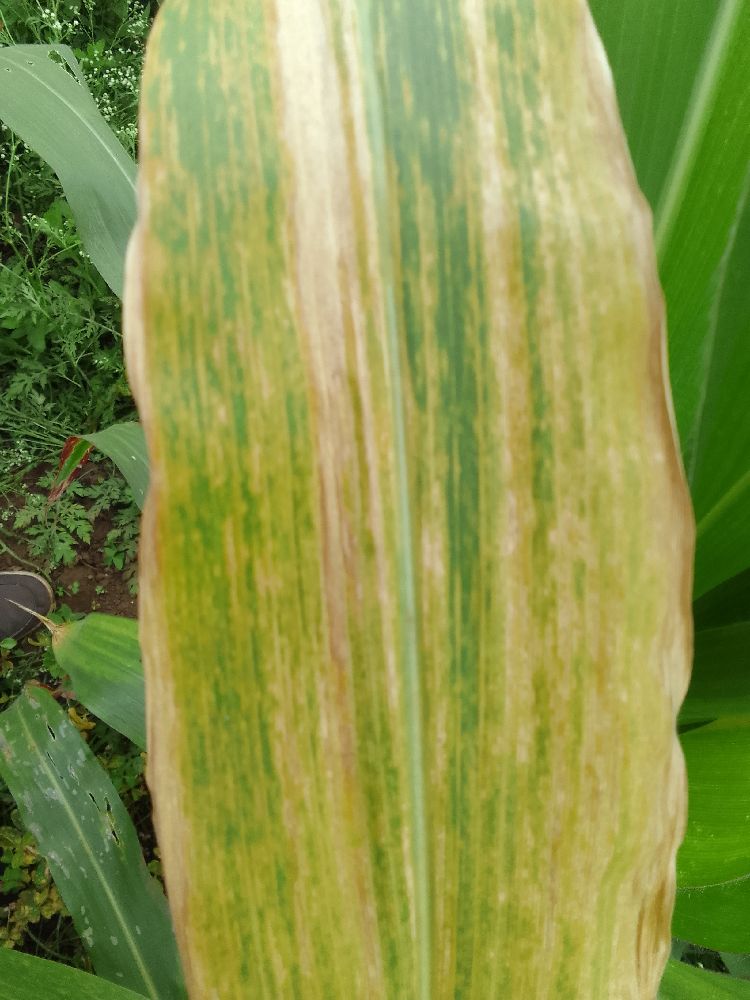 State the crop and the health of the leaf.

maize, maize lethal necrosis
